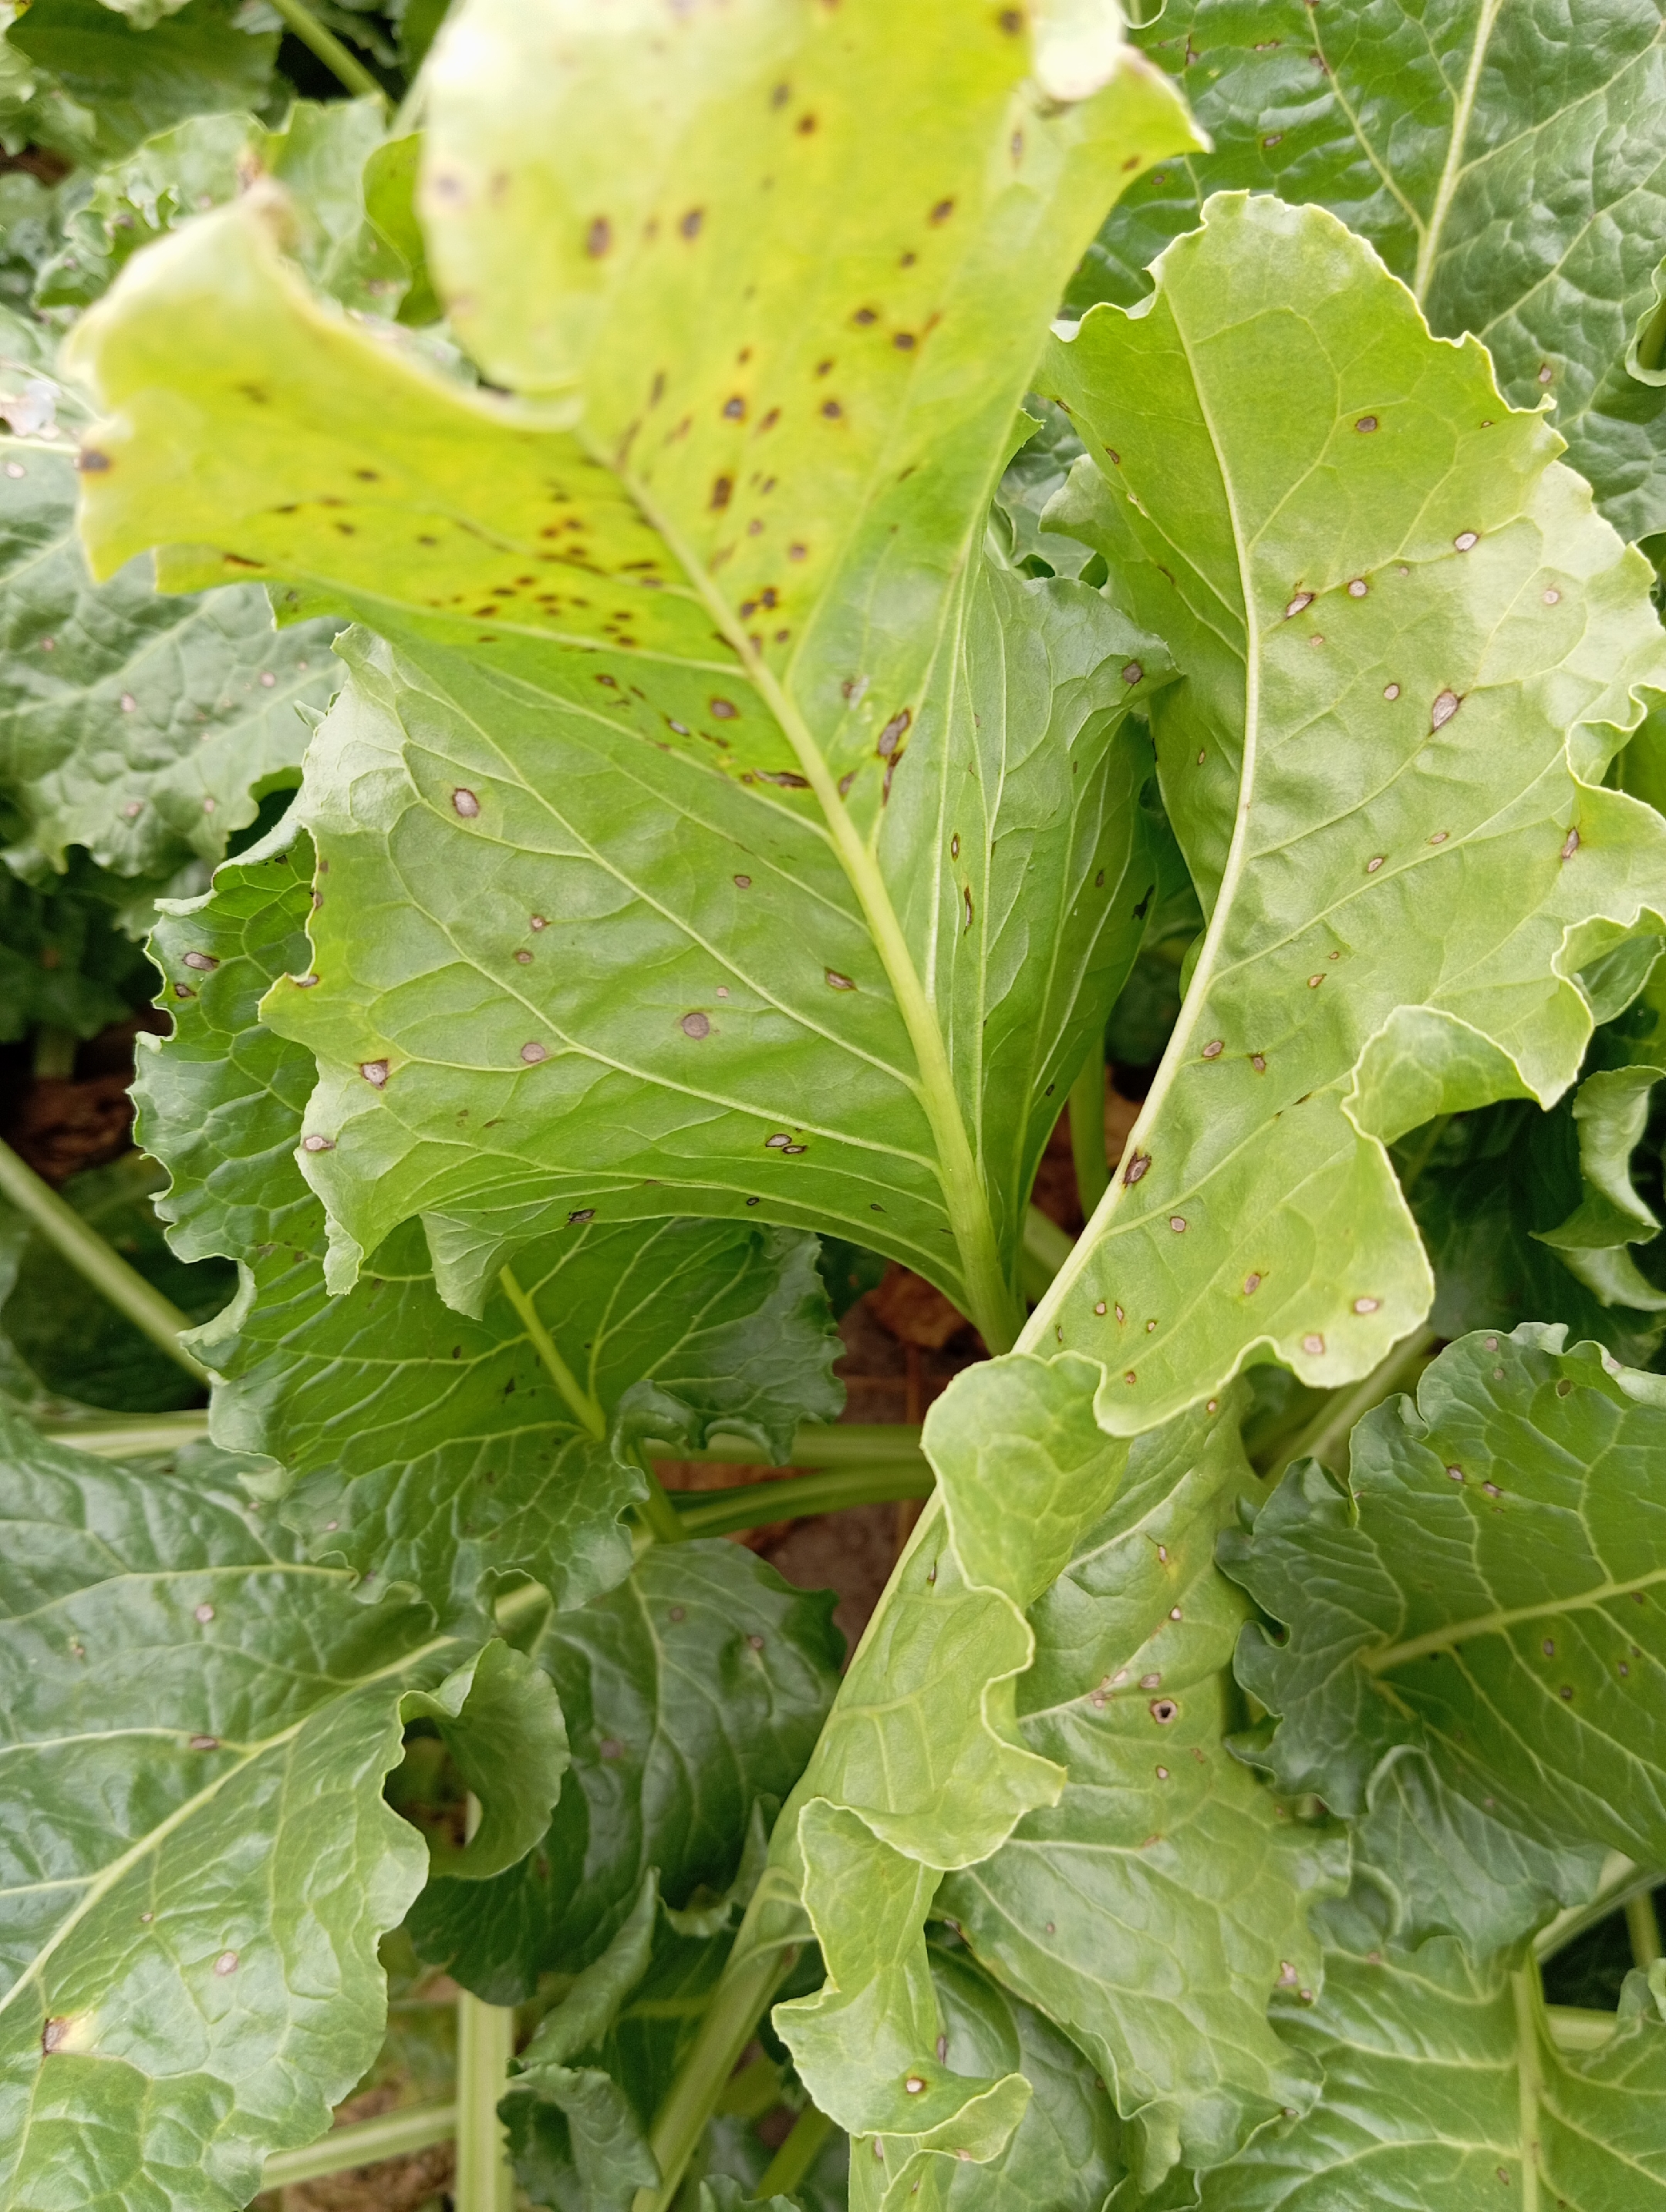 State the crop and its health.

beet, cercospora
